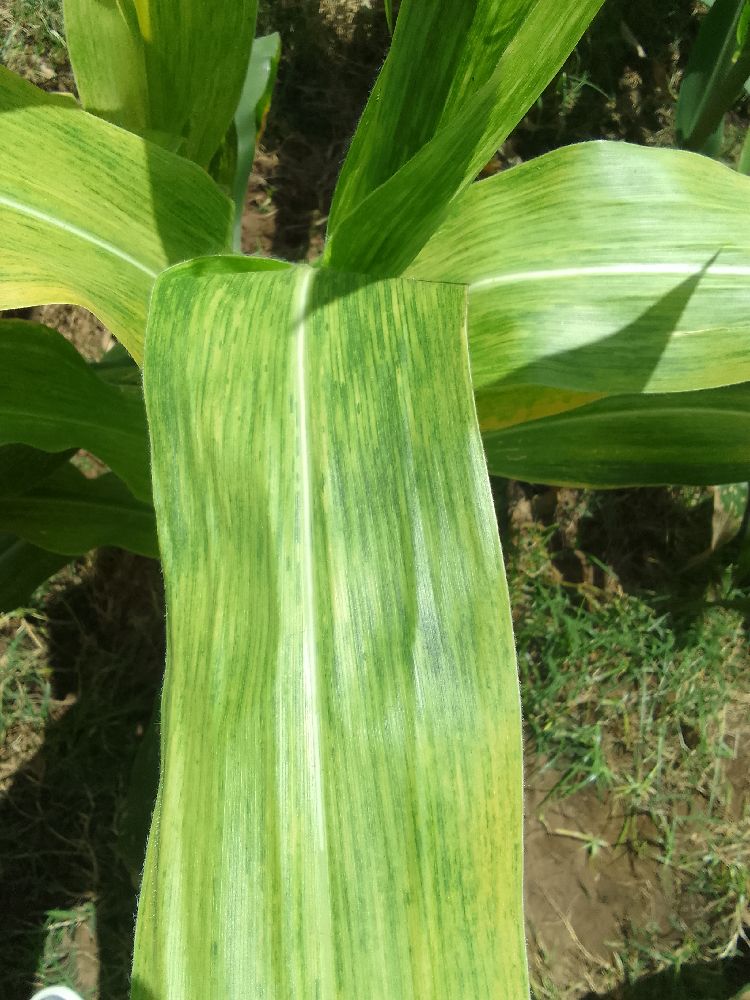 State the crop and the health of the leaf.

maize, maize lethal necrosis
